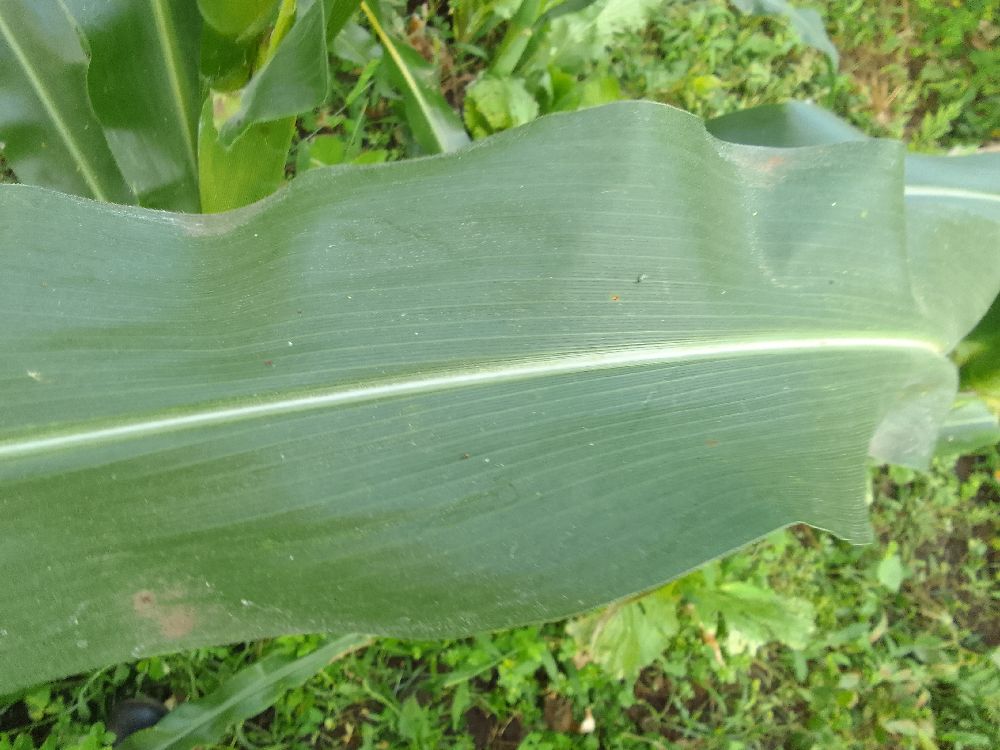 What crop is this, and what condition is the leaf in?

maize, healthy
